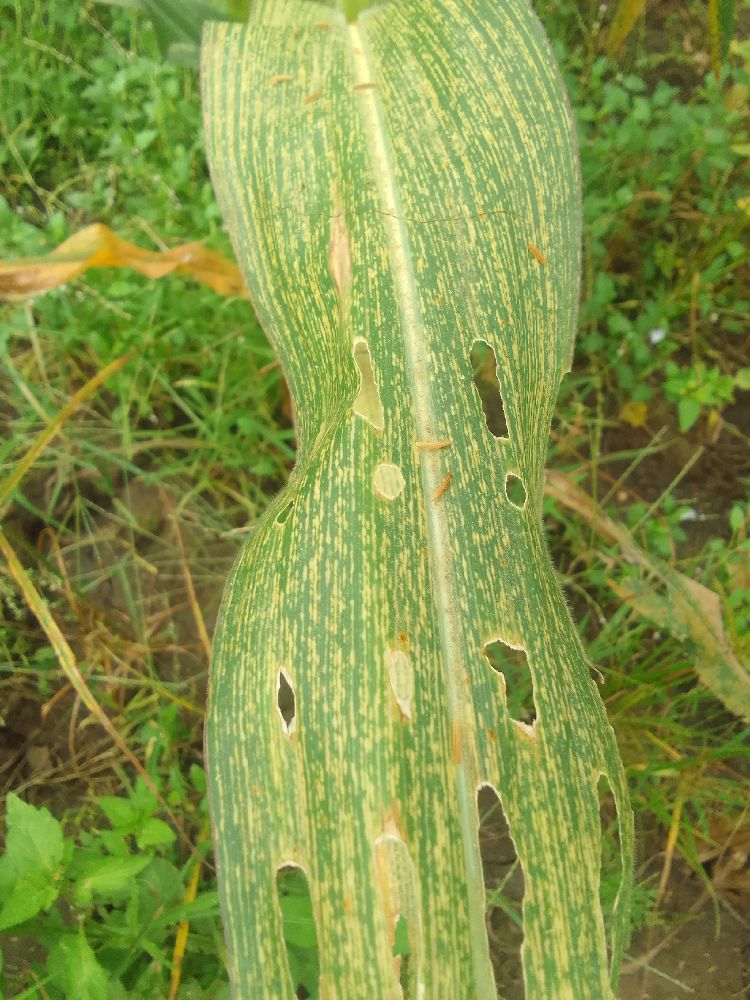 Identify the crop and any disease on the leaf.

maize, maize streak virus
